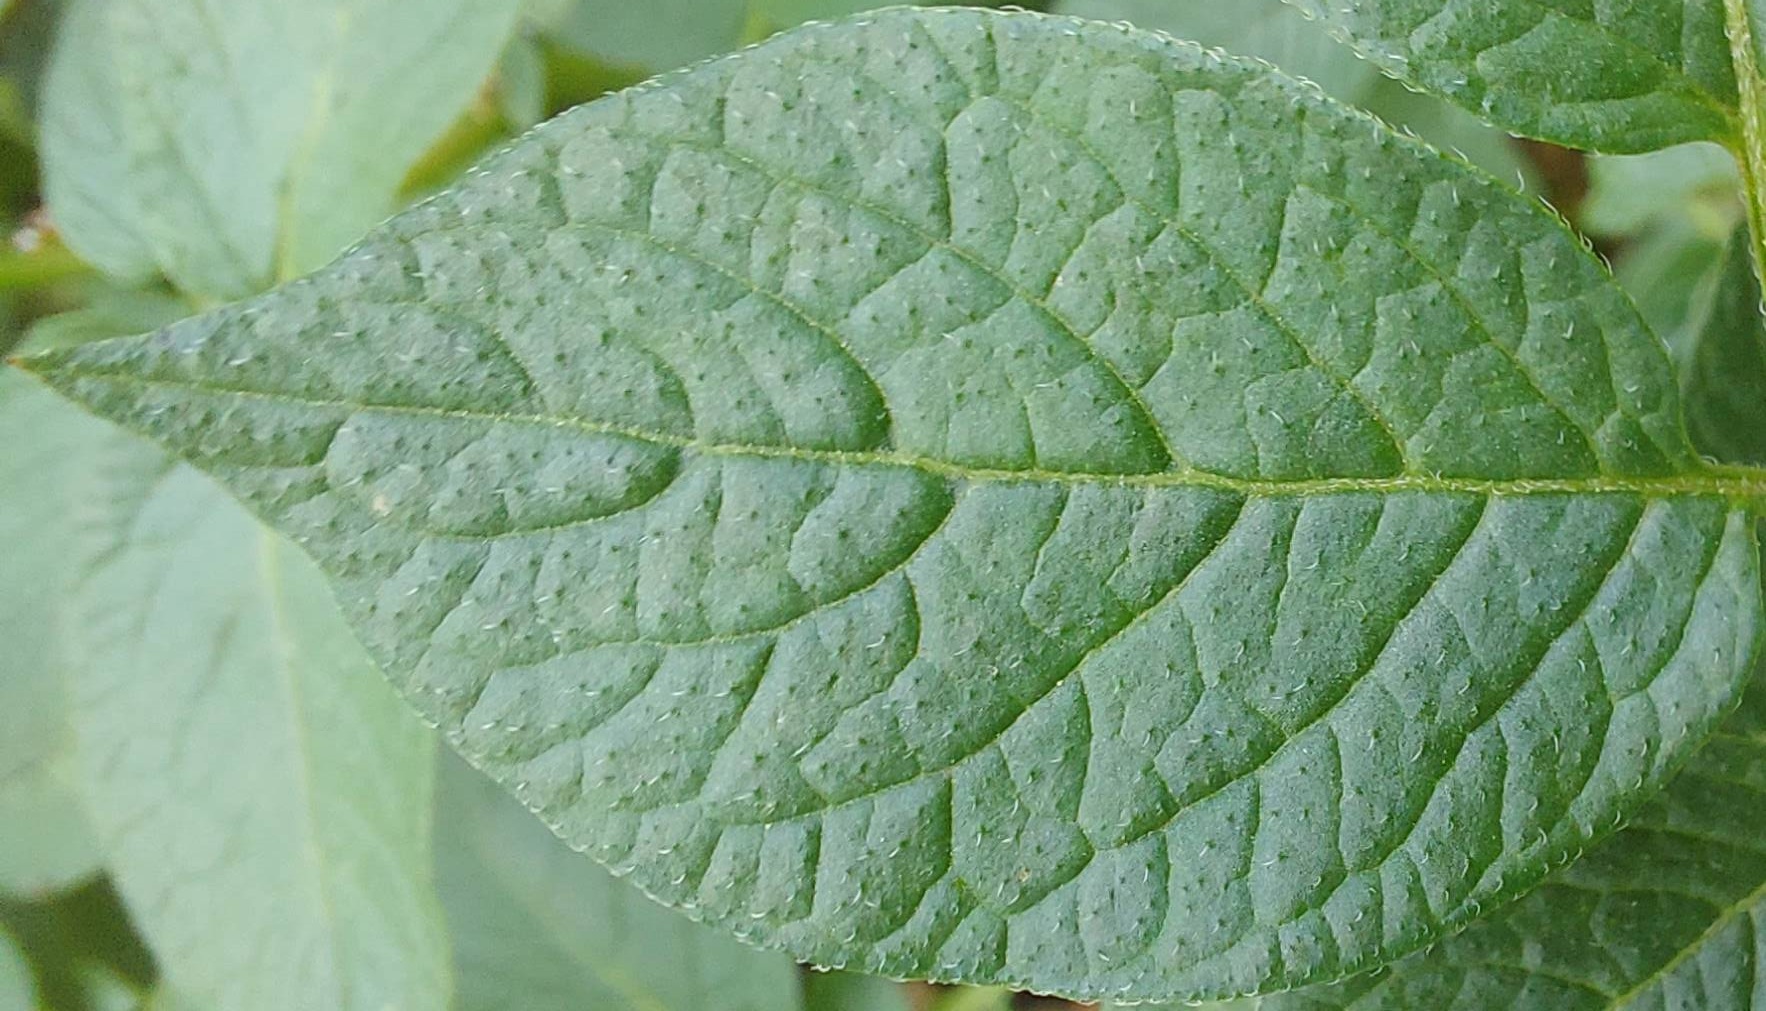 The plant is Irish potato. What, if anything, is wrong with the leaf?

healthy
